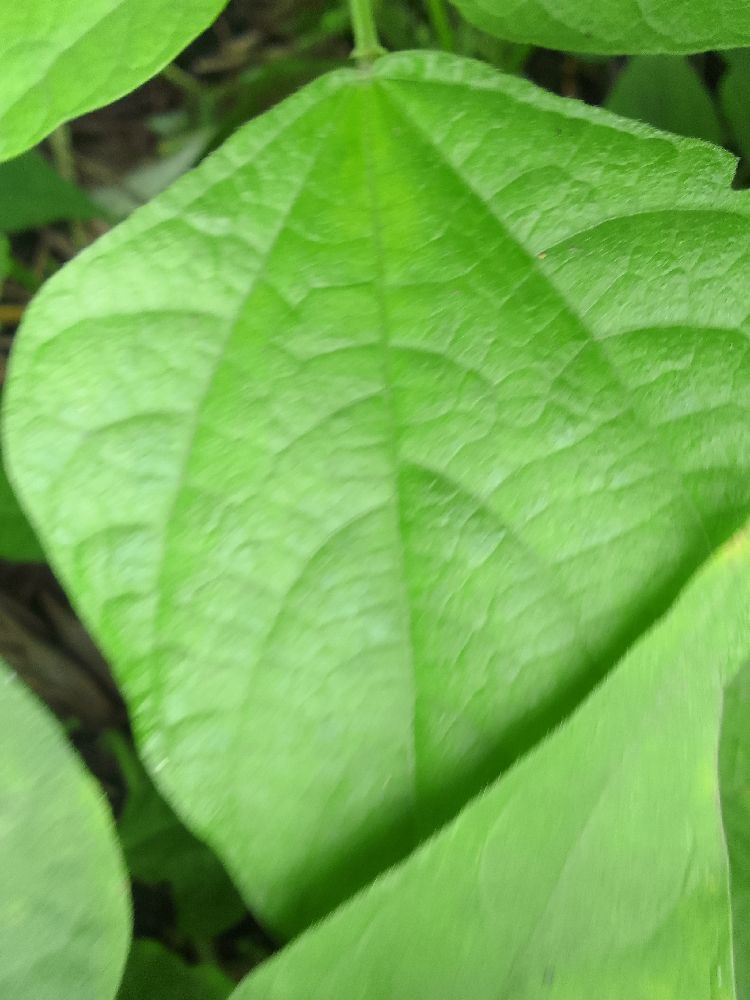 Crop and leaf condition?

common bean, healthy
